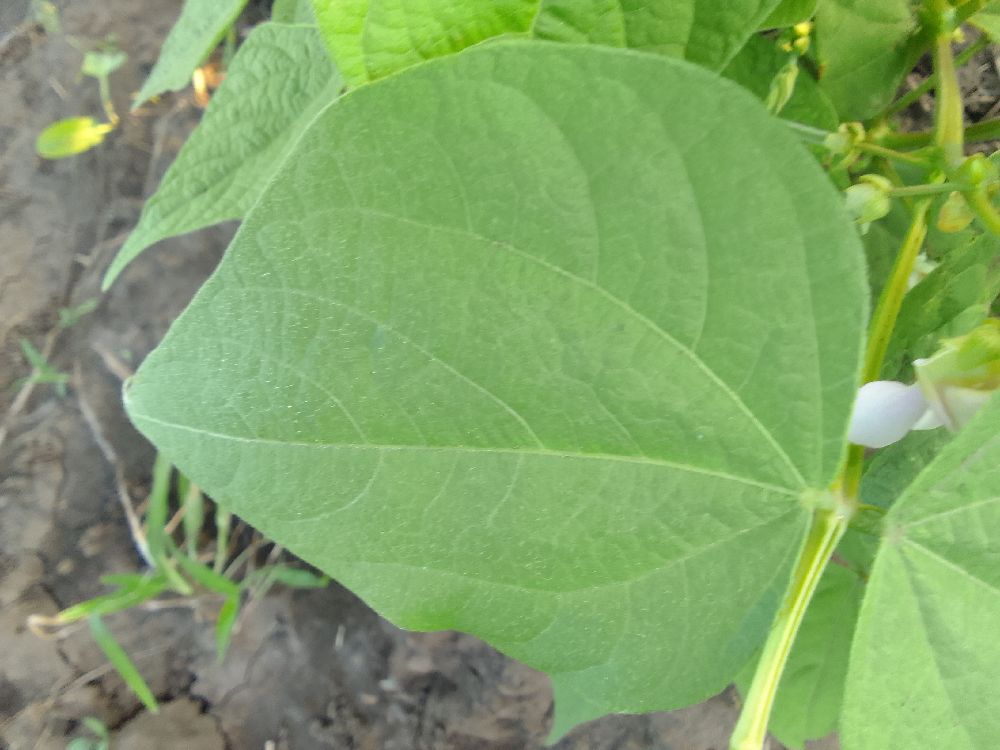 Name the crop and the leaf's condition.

common bean, healthy
